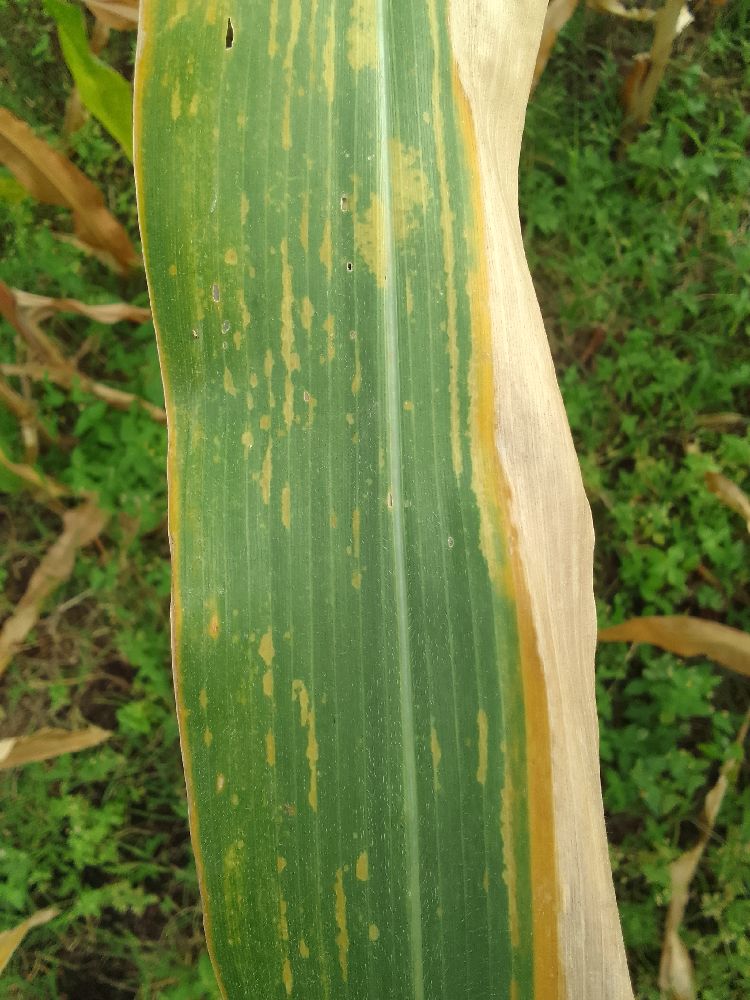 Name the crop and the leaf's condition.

maize, maize lethal necrosis
